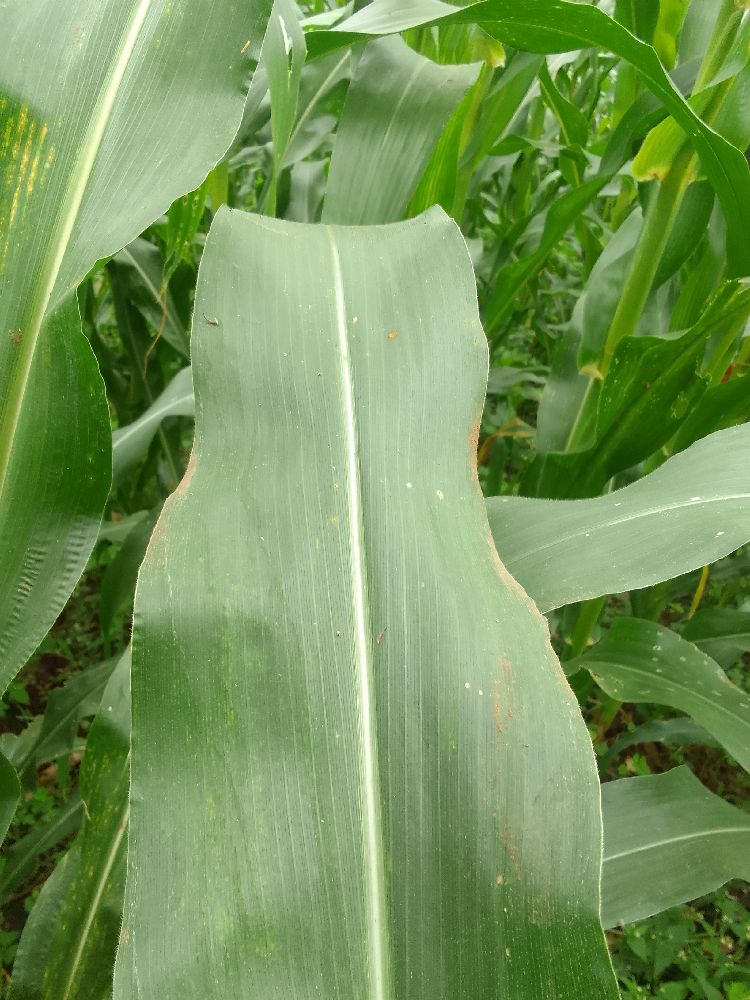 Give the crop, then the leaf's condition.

maize, healthy
